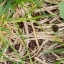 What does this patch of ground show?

grass
